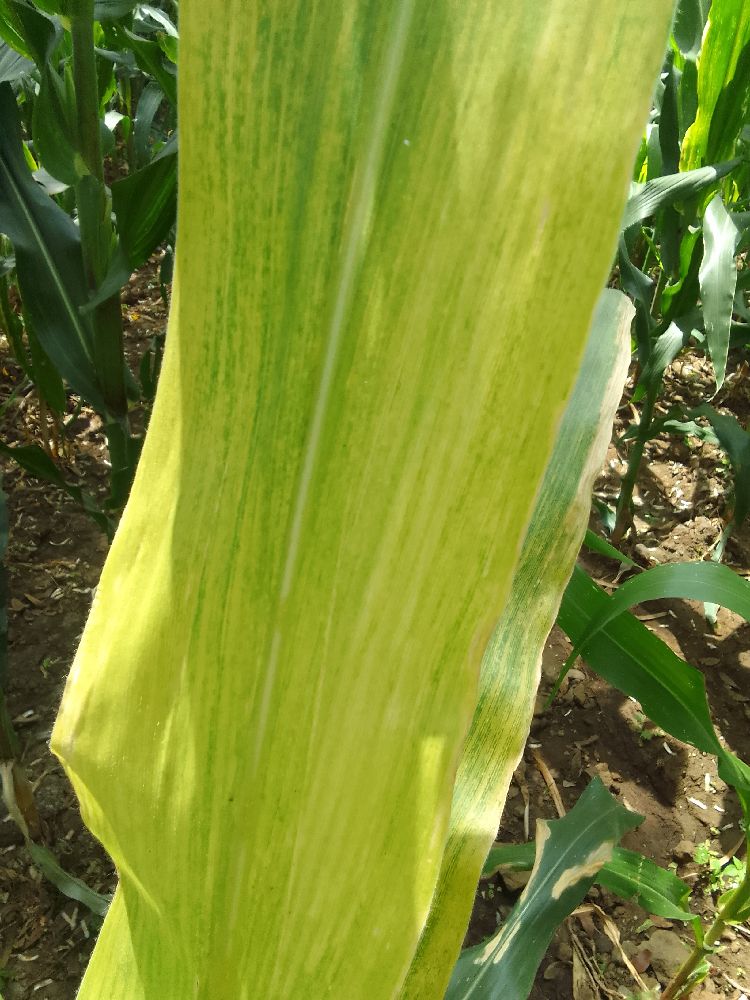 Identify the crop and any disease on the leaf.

maize, maize lethal necrosis
